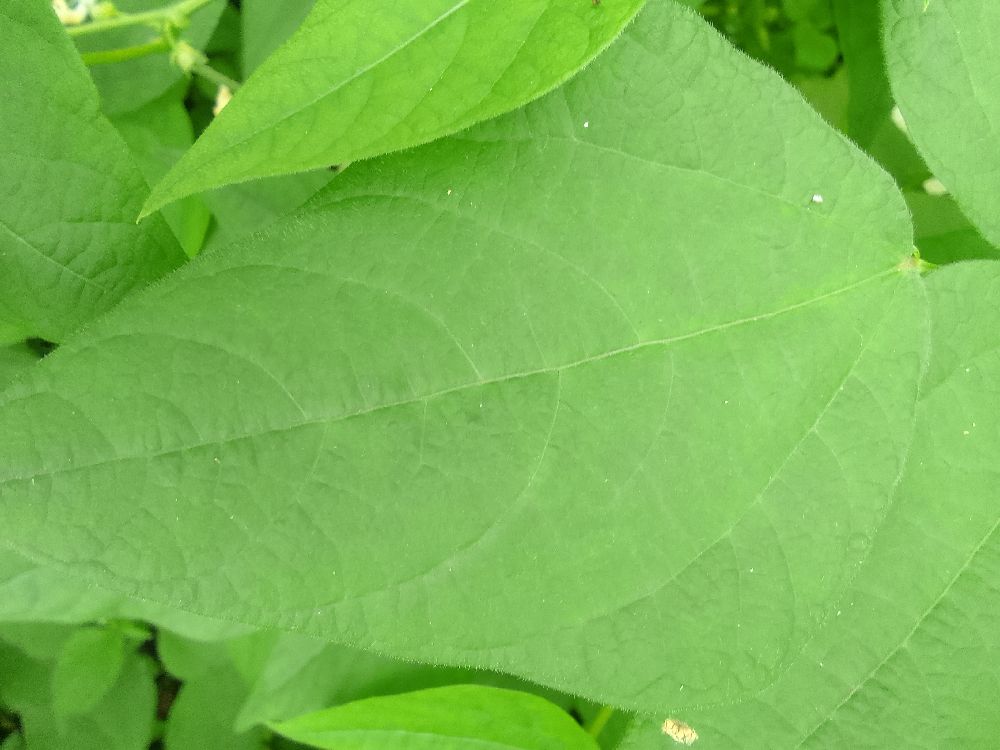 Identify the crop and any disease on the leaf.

common bean, healthy
